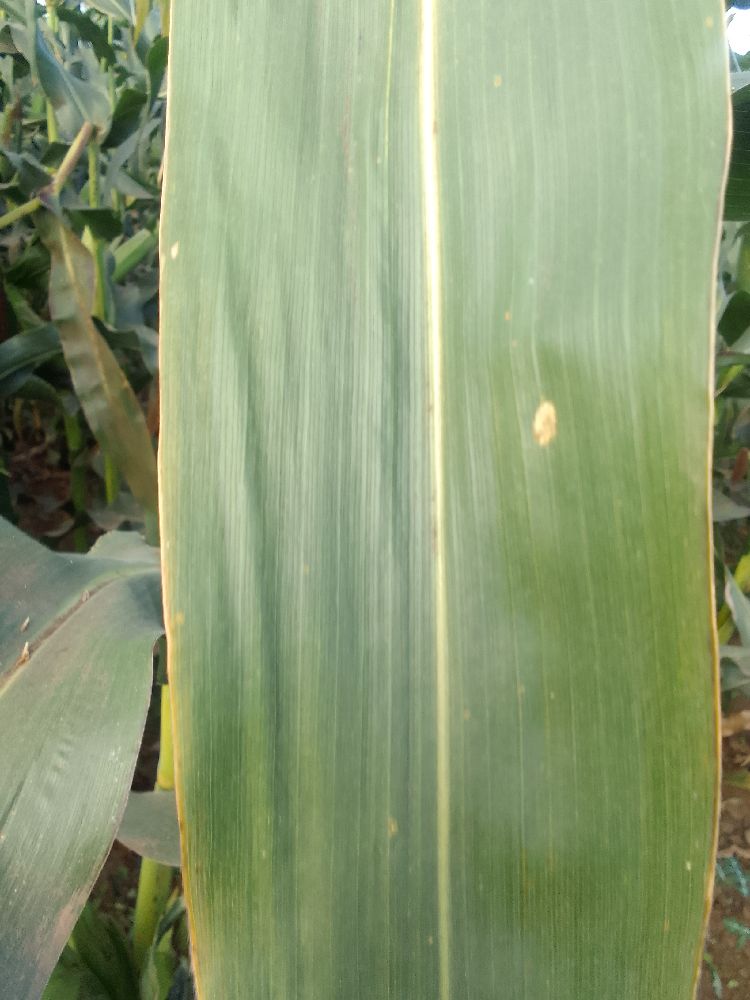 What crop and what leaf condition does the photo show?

maize, healthy
